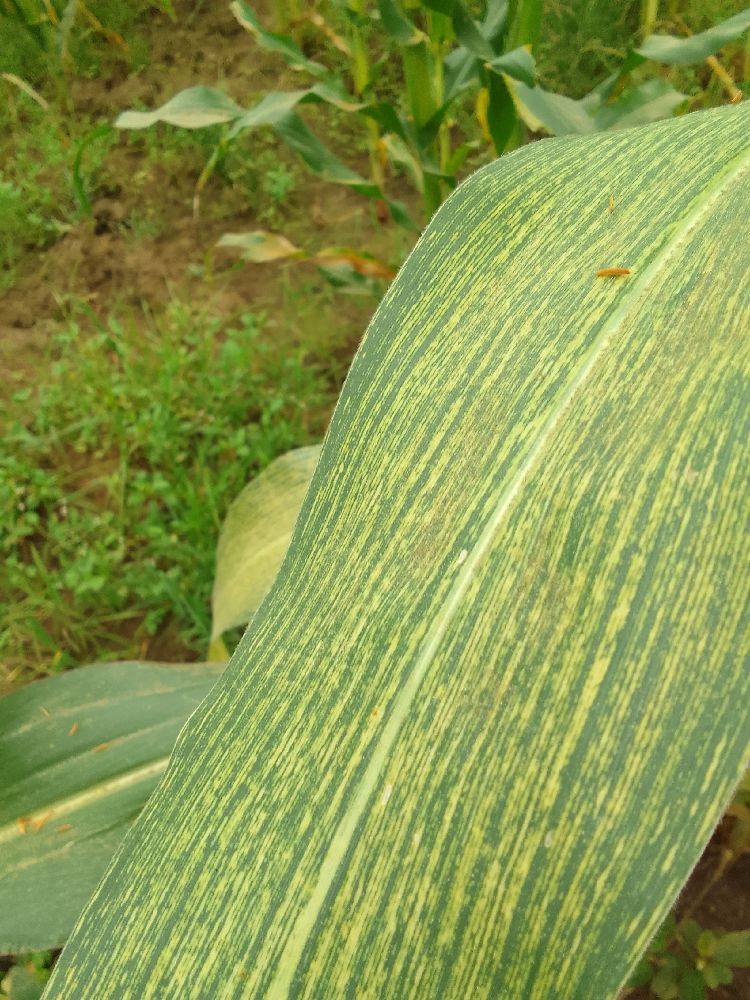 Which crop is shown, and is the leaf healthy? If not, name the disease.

maize, maize streak virus
